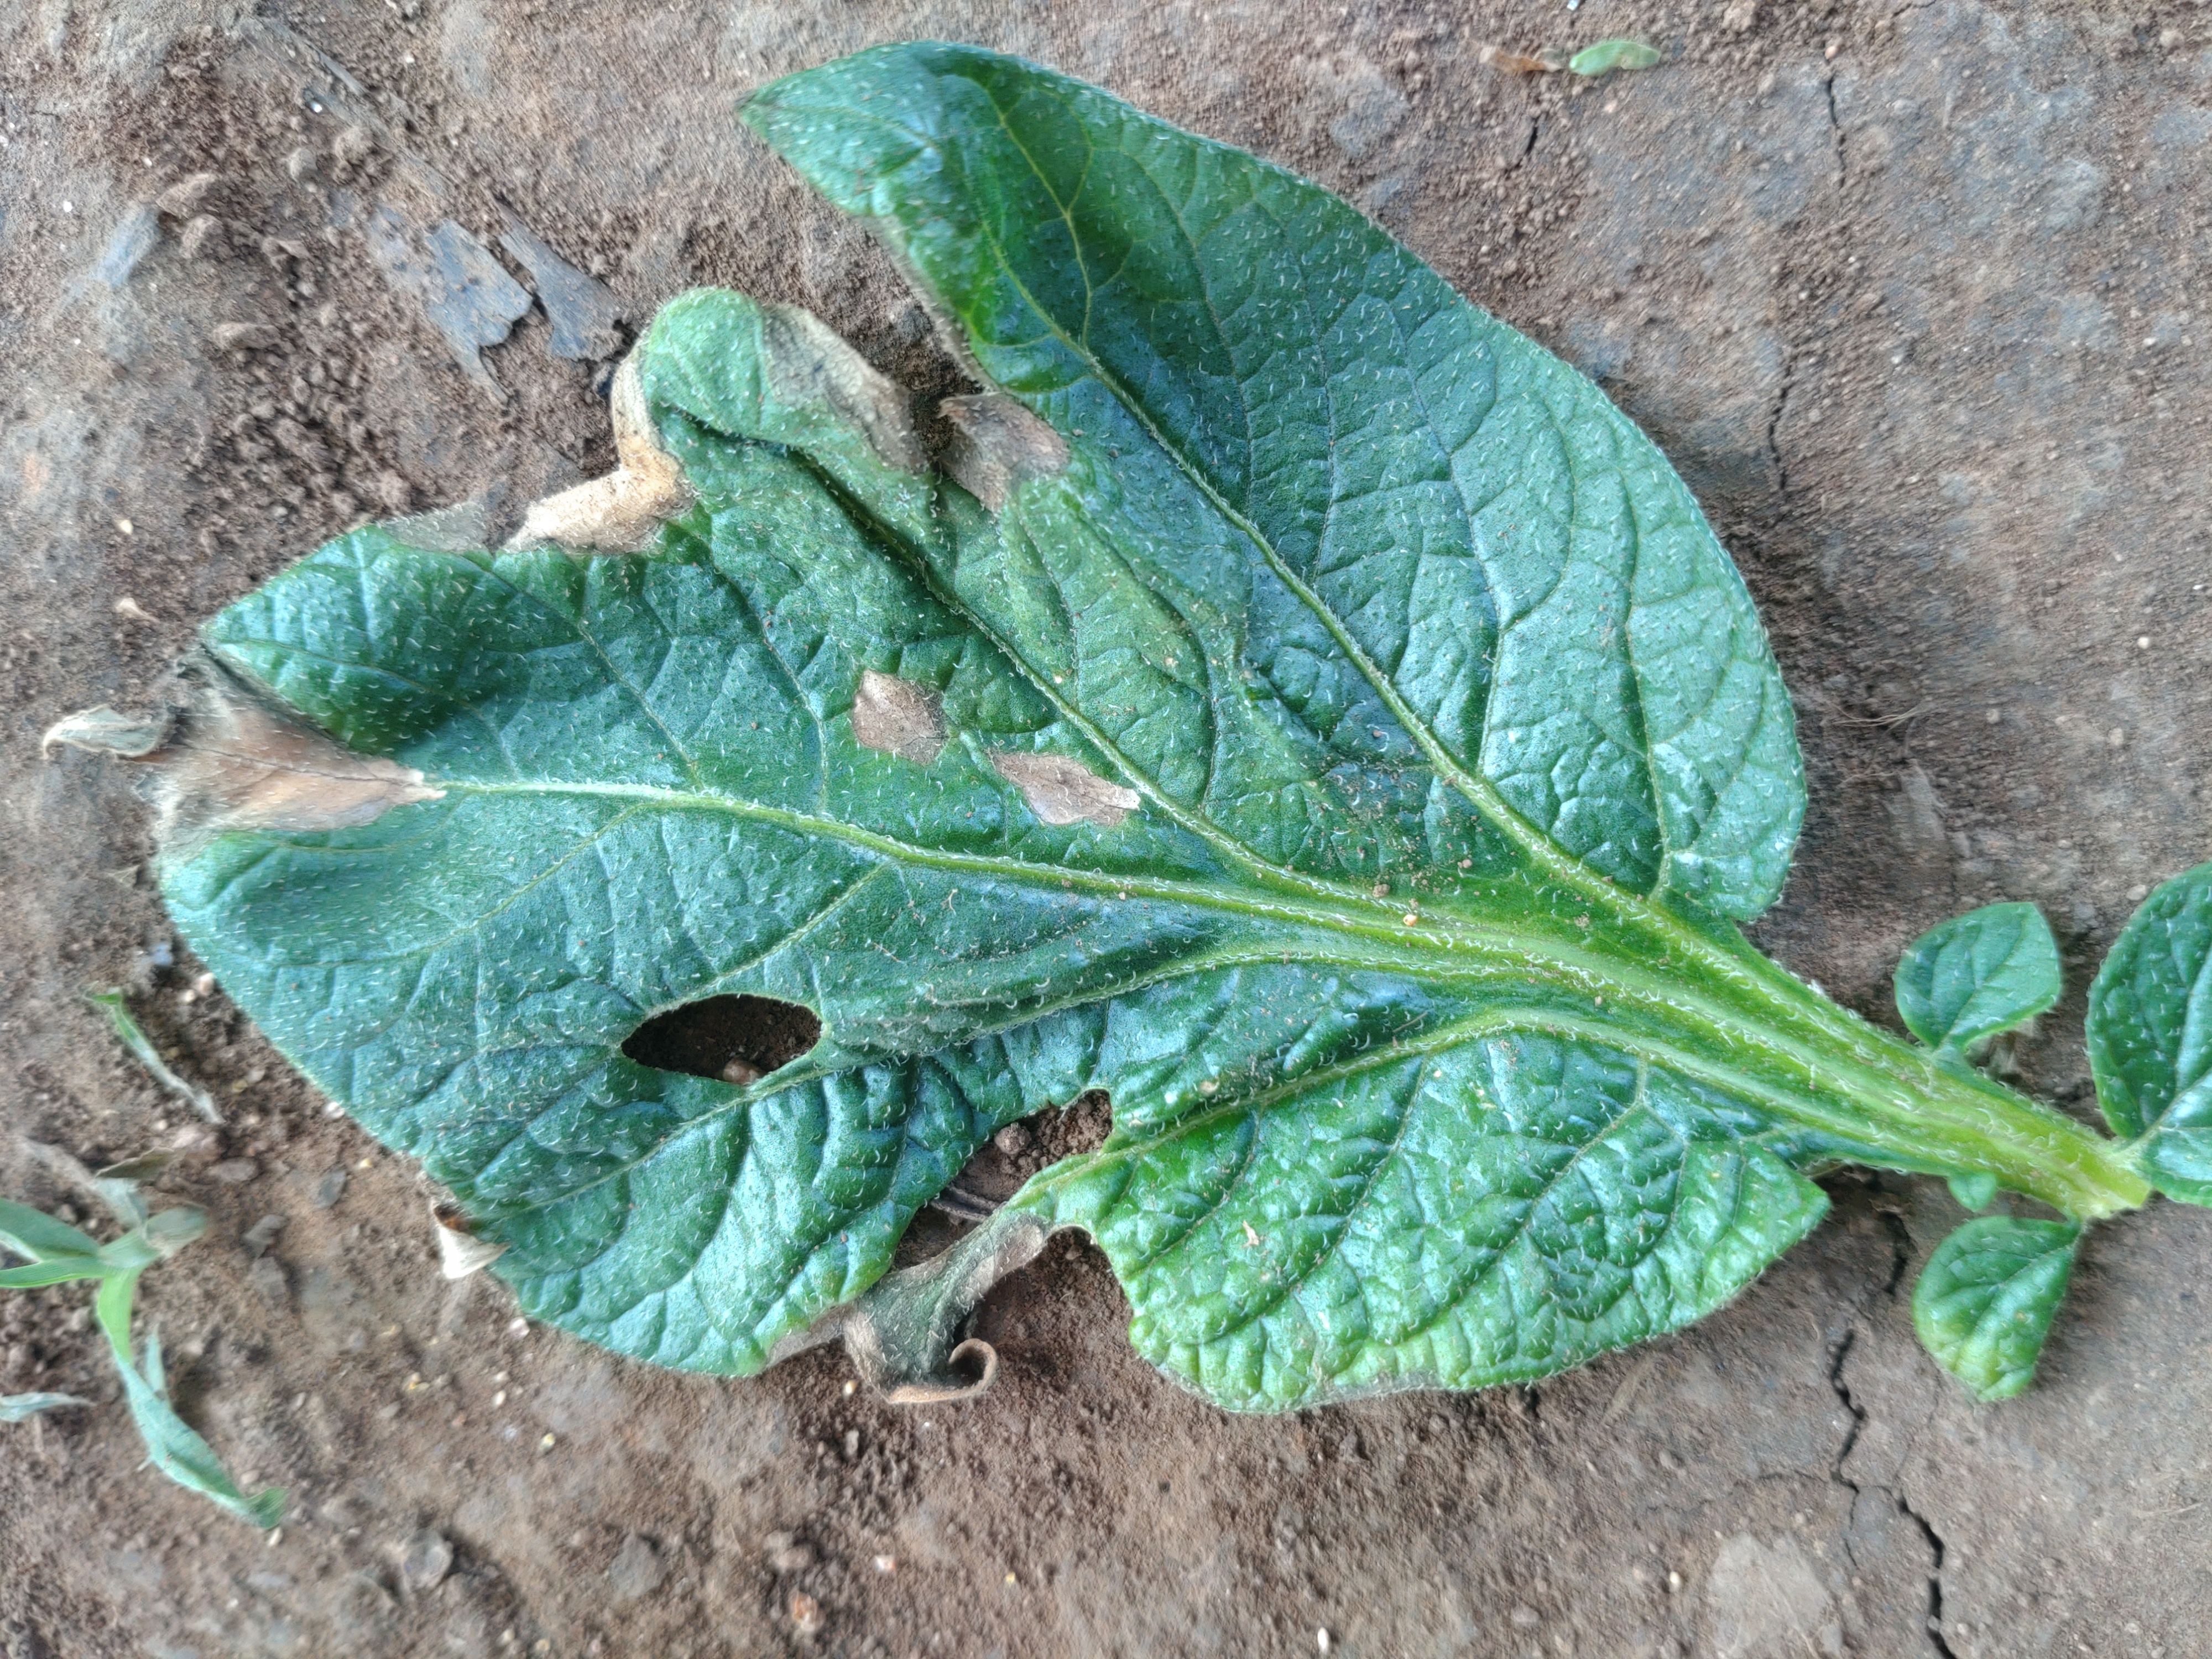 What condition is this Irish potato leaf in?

early blight
